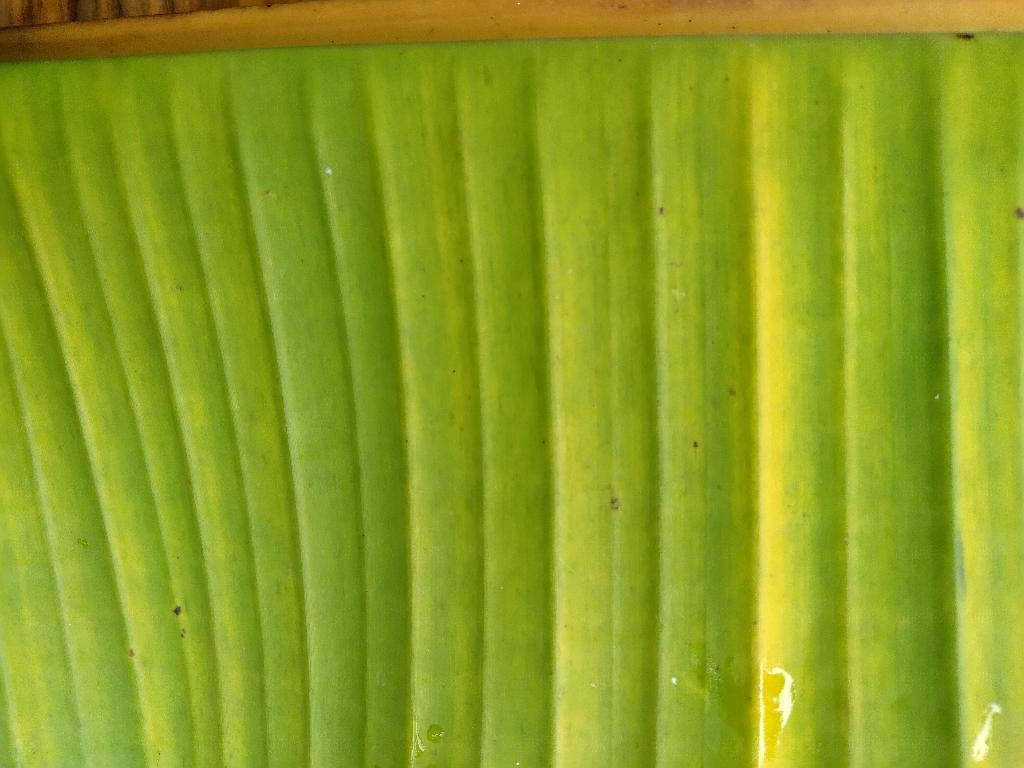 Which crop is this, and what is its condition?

banana, fusarium wilt race 1
